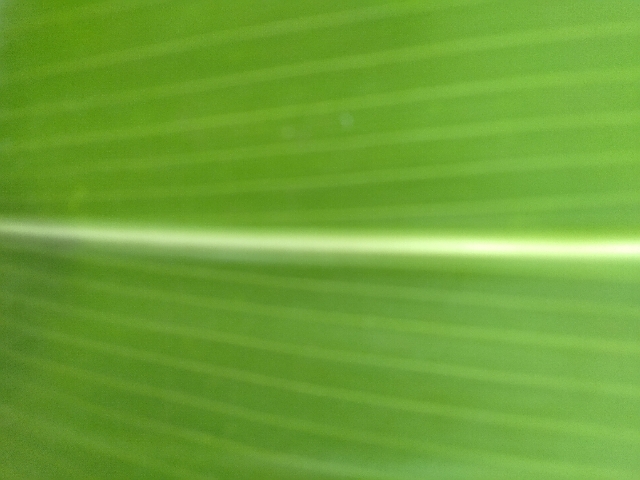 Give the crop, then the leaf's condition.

maize, healthy
